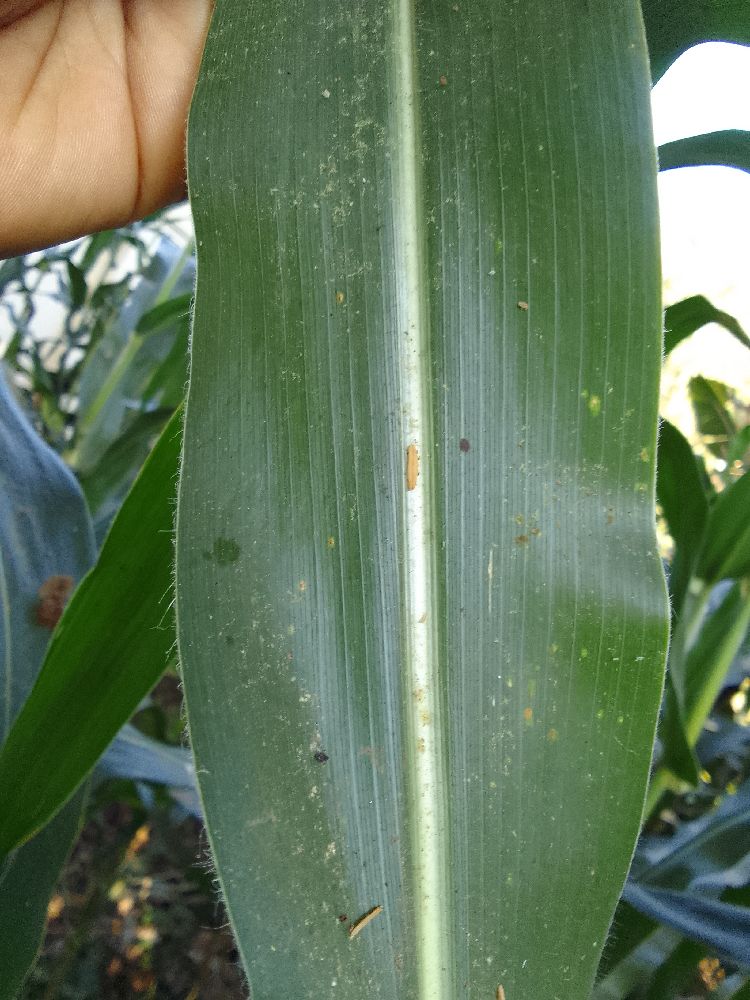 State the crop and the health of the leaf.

maize, healthy
